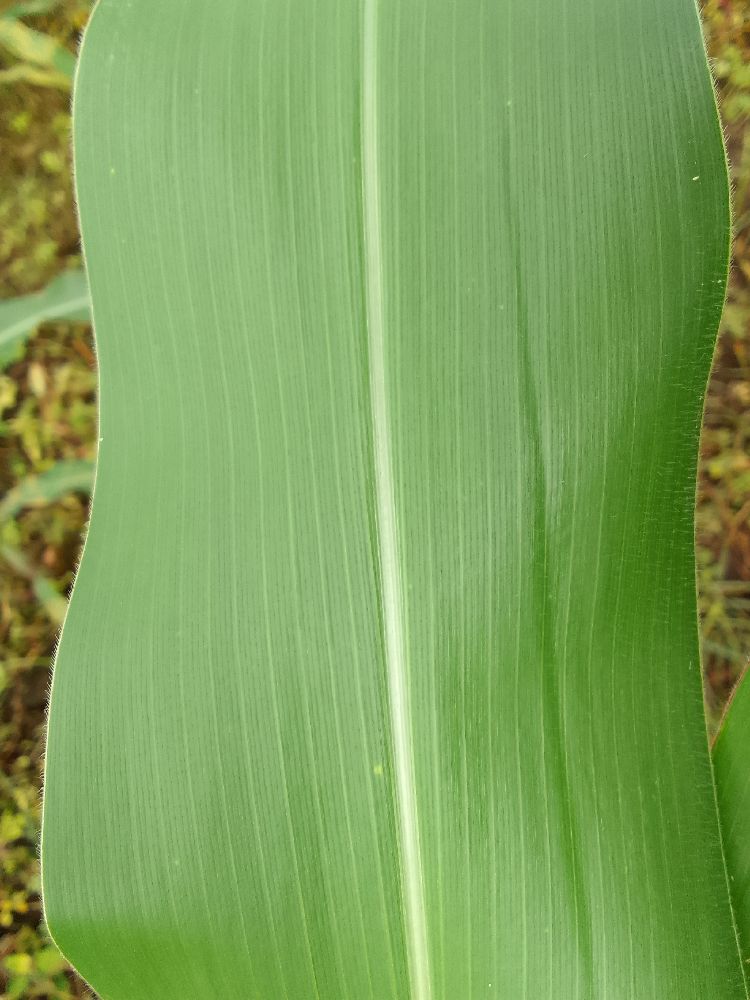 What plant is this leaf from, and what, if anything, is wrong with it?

maize, healthy
